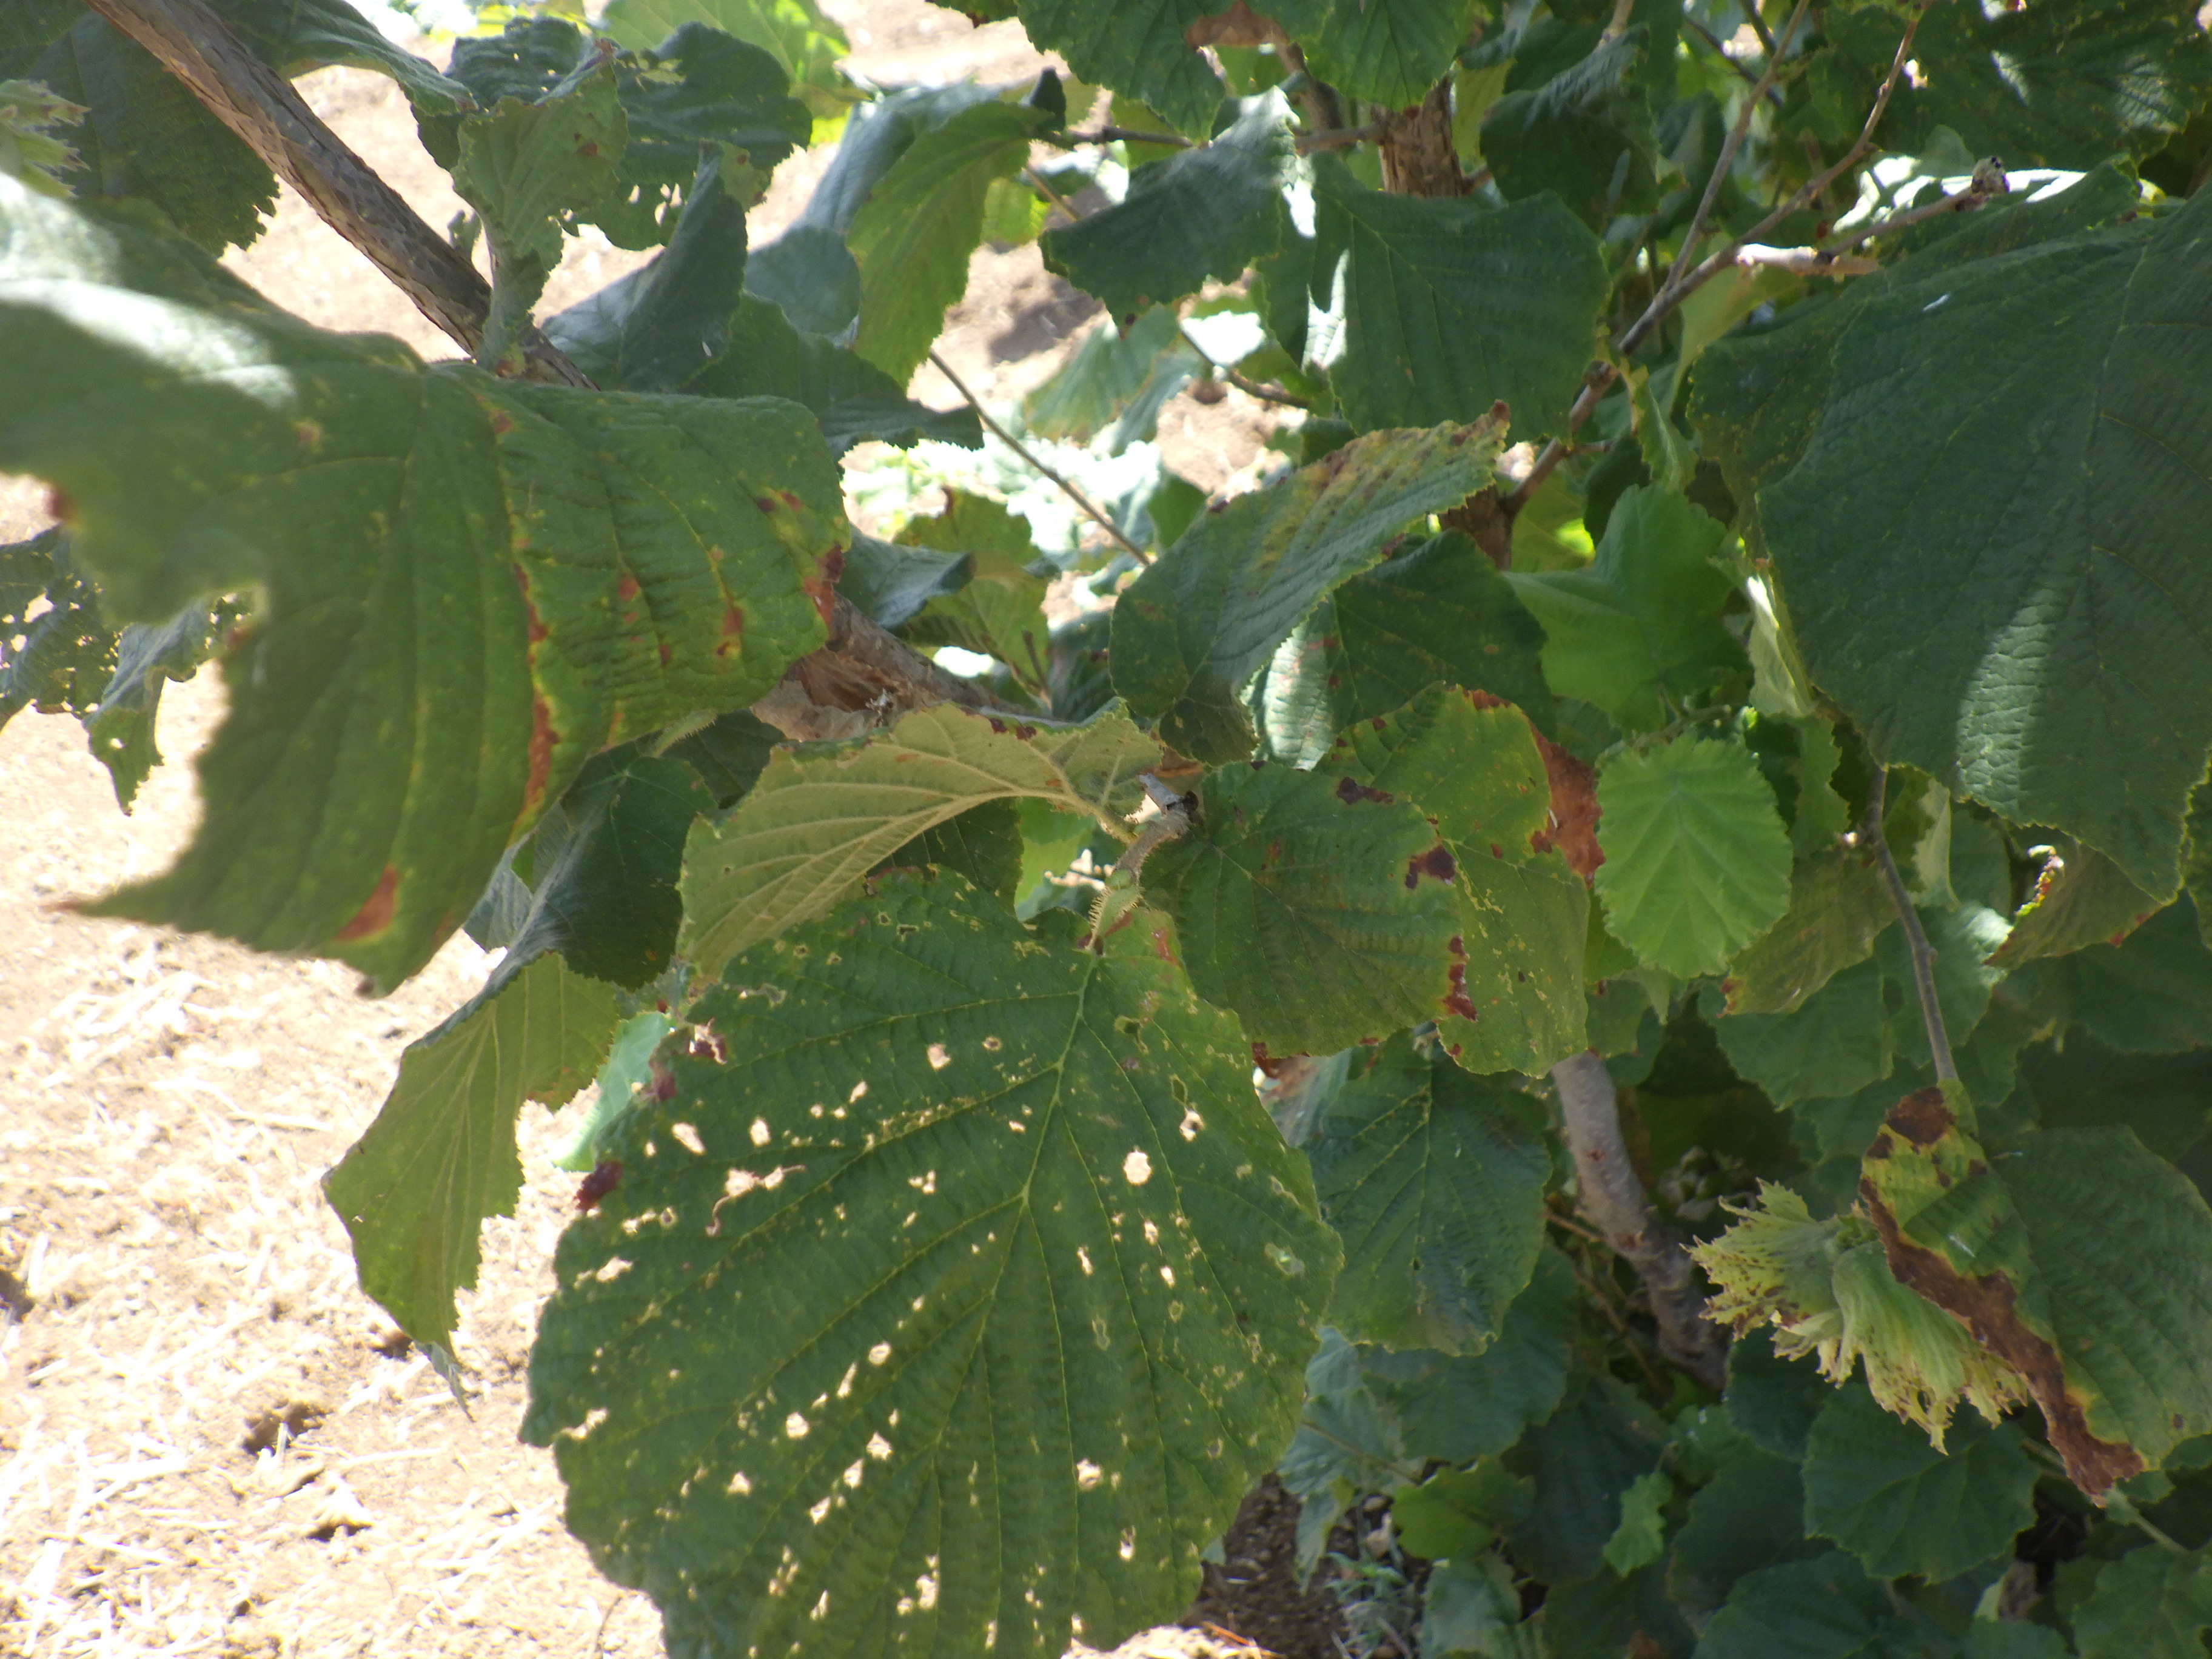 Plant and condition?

hazel, bacterial spot, phytophagous, sunburn
